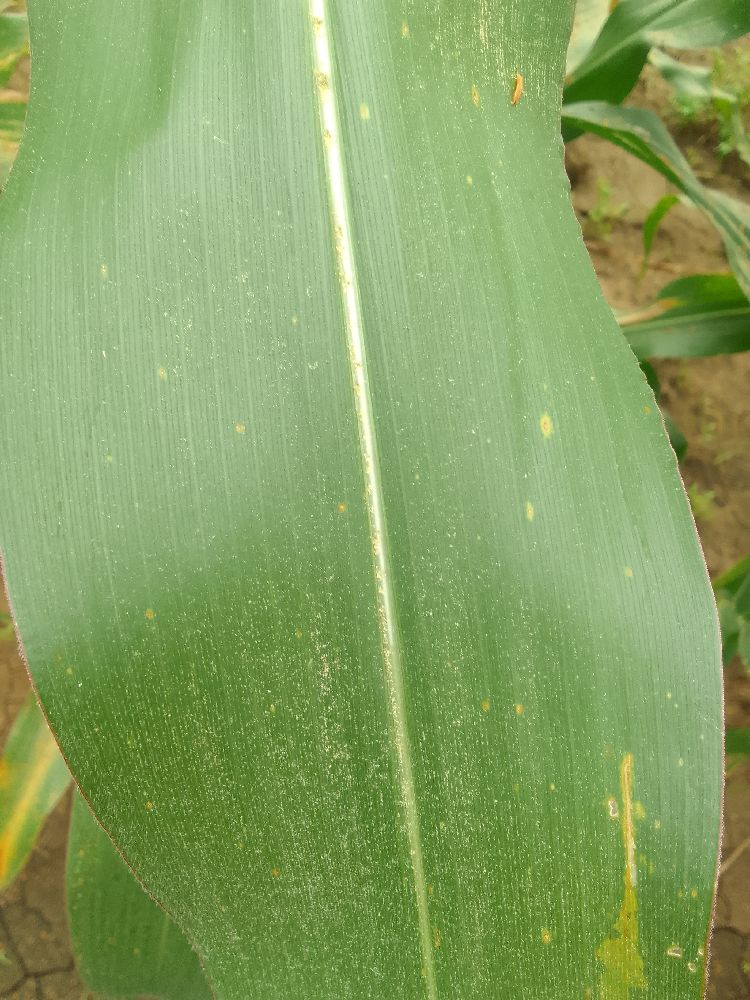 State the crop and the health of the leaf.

maize, healthy
